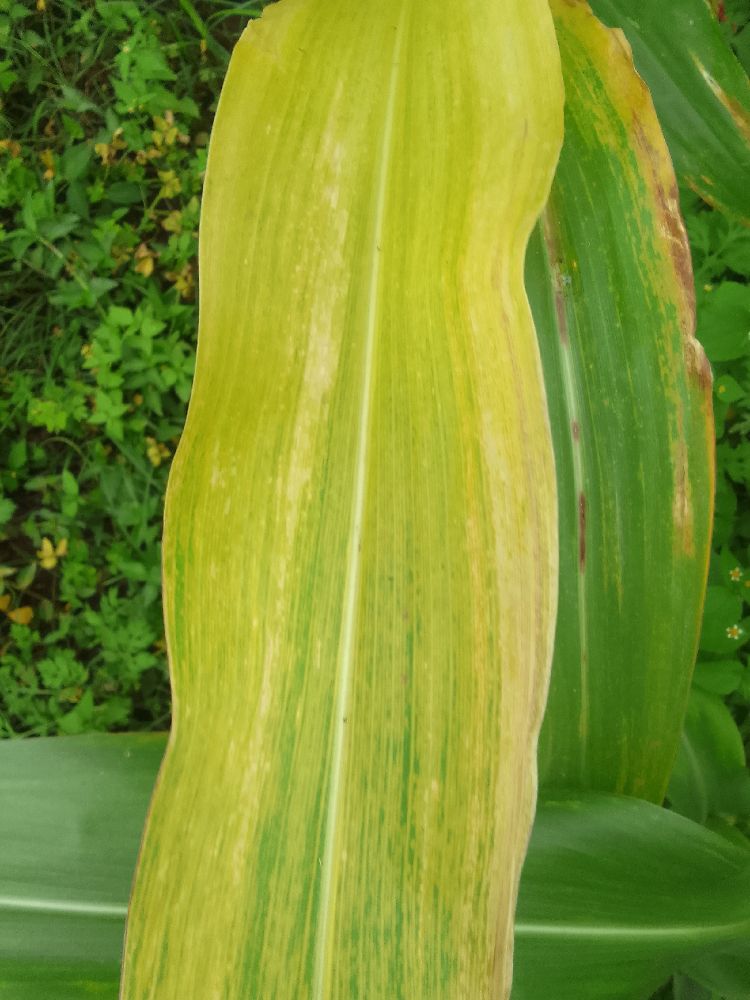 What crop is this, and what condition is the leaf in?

maize, maize lethal necrosis
